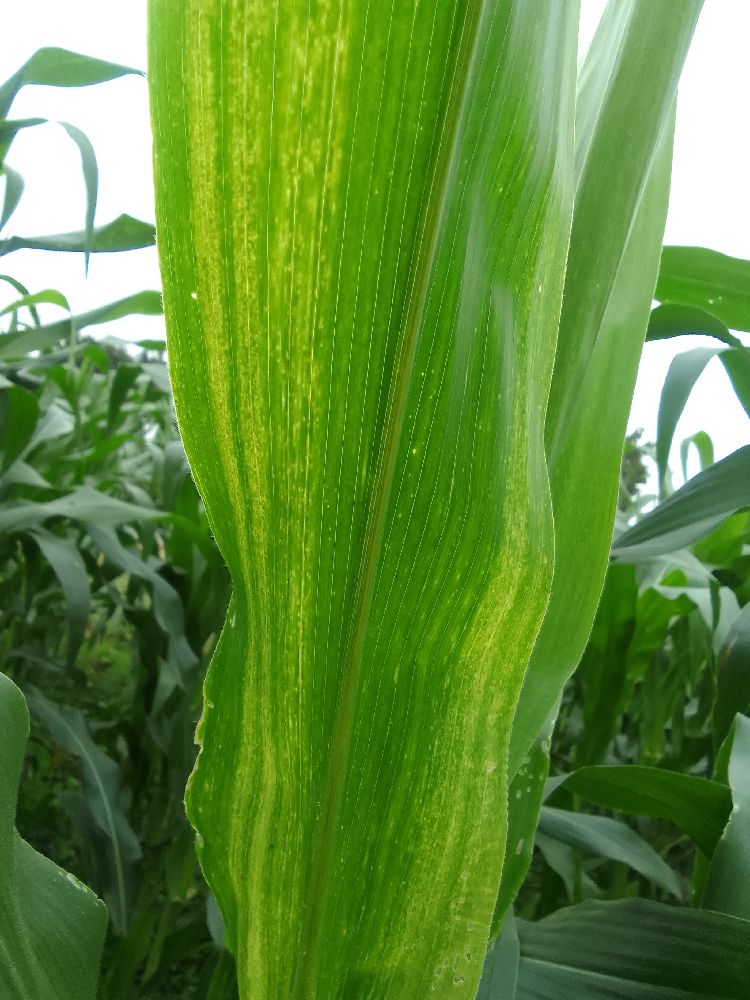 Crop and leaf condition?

maize, maize lethal necrosis
